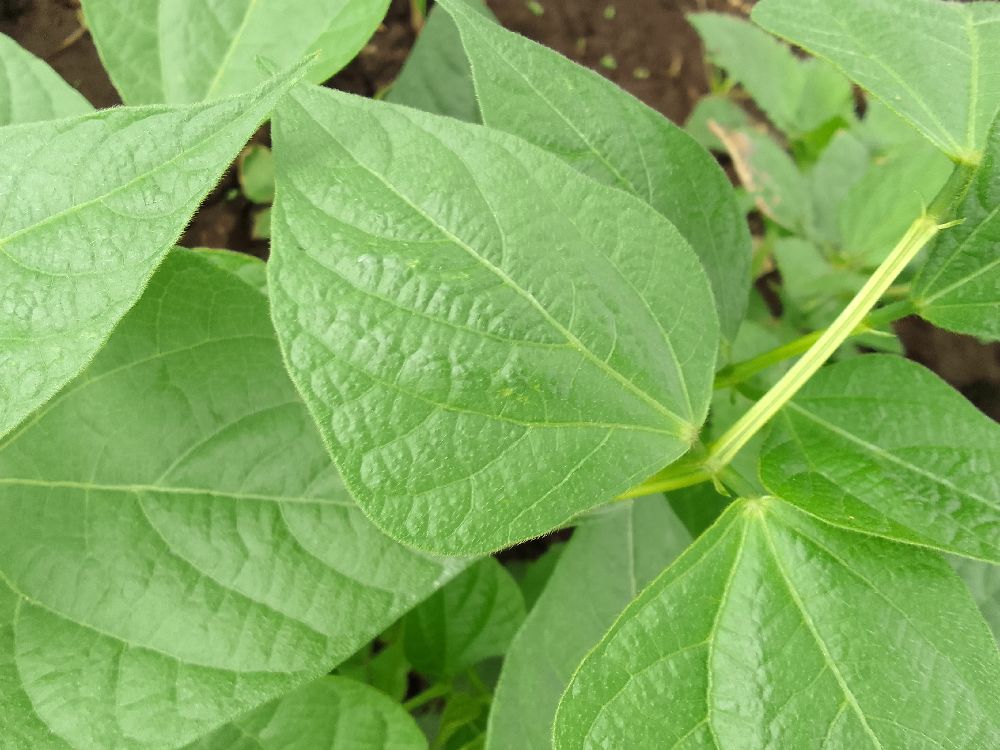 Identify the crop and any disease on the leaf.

common bean, healthy
